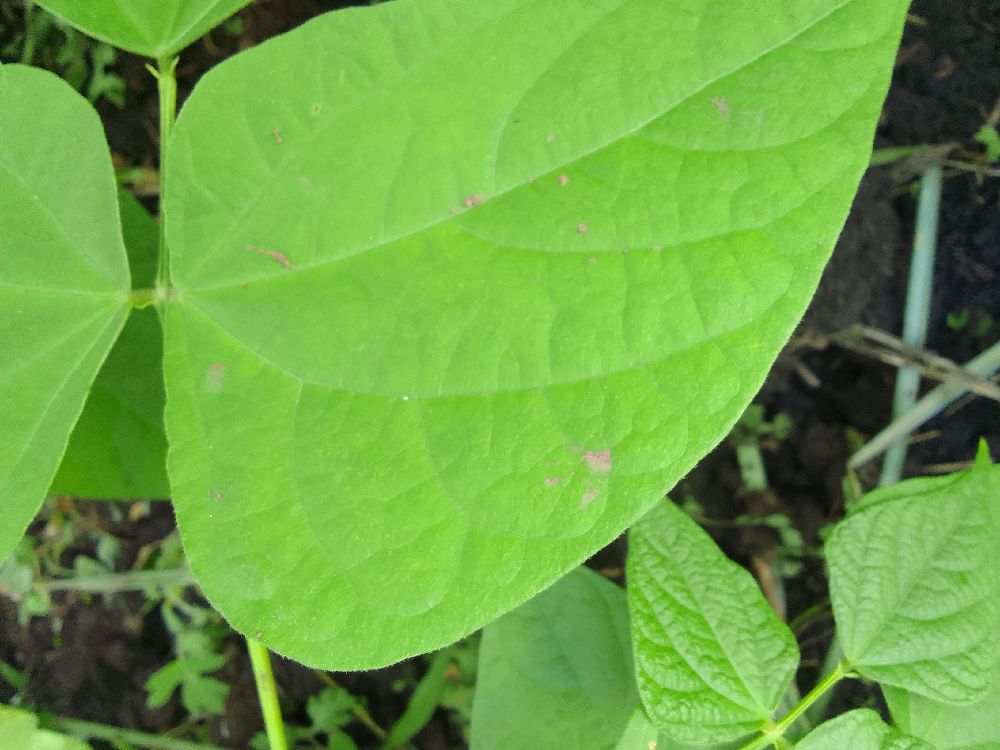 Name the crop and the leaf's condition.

common bean, healthy
